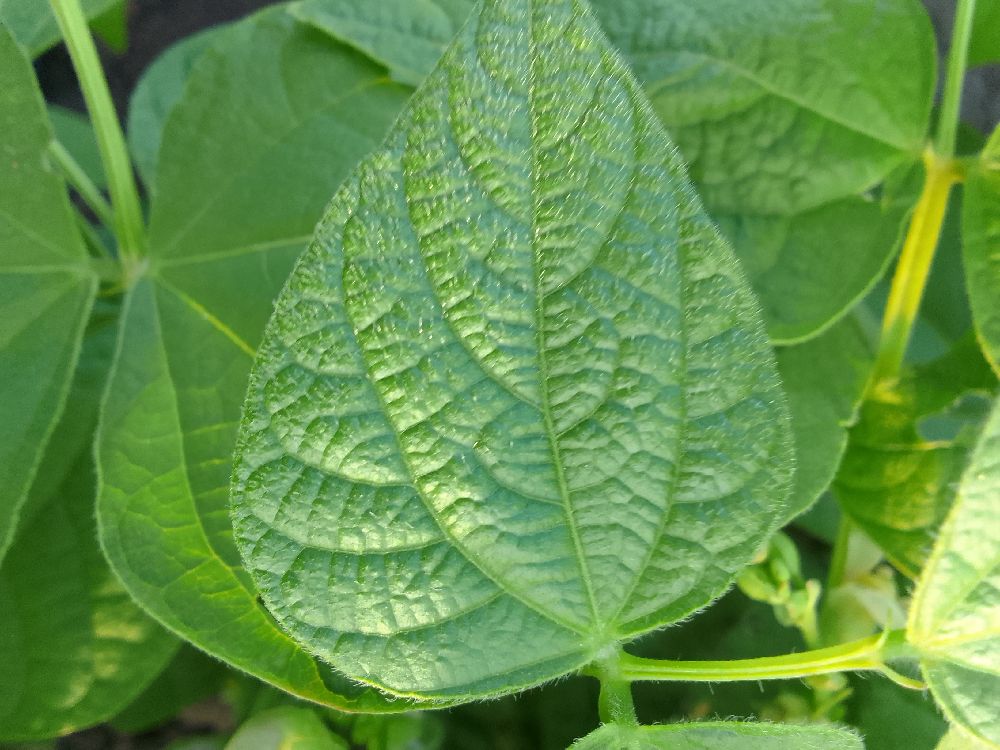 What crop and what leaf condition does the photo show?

common bean, healthy
